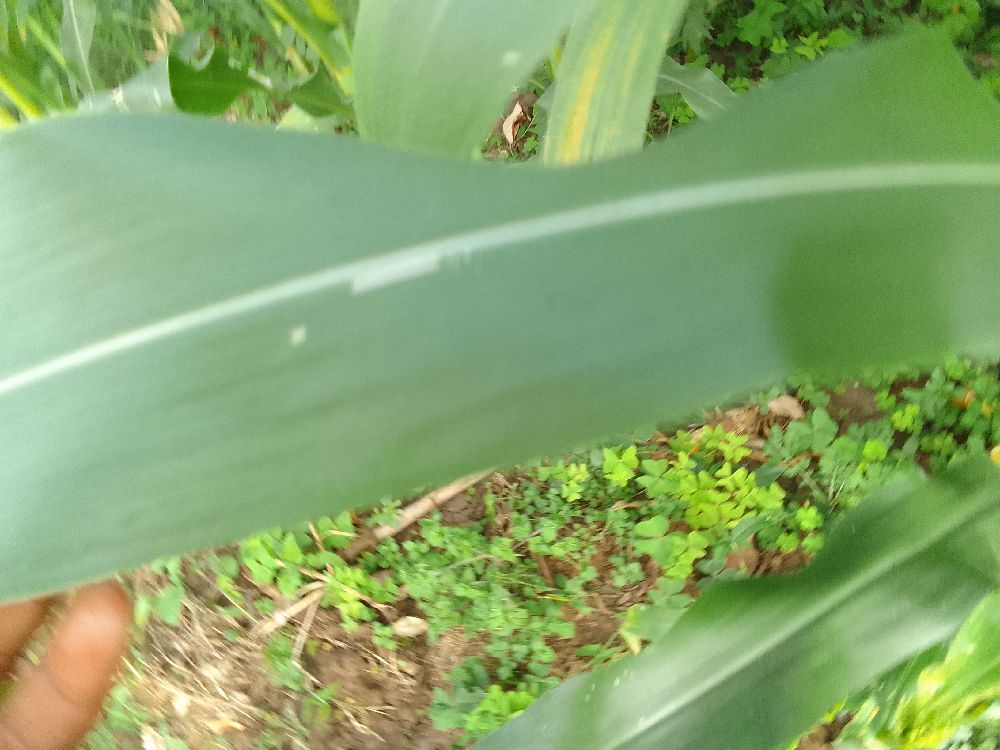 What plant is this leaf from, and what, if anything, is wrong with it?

maize, healthy
